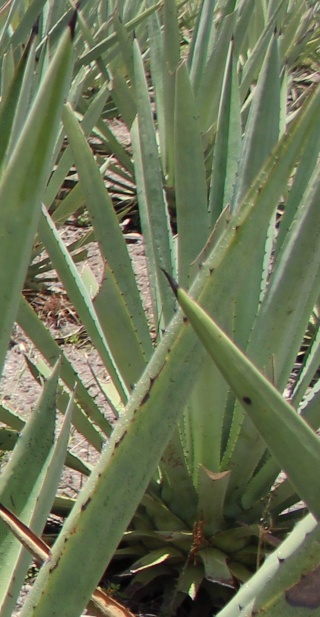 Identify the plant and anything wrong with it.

agave, healthy
